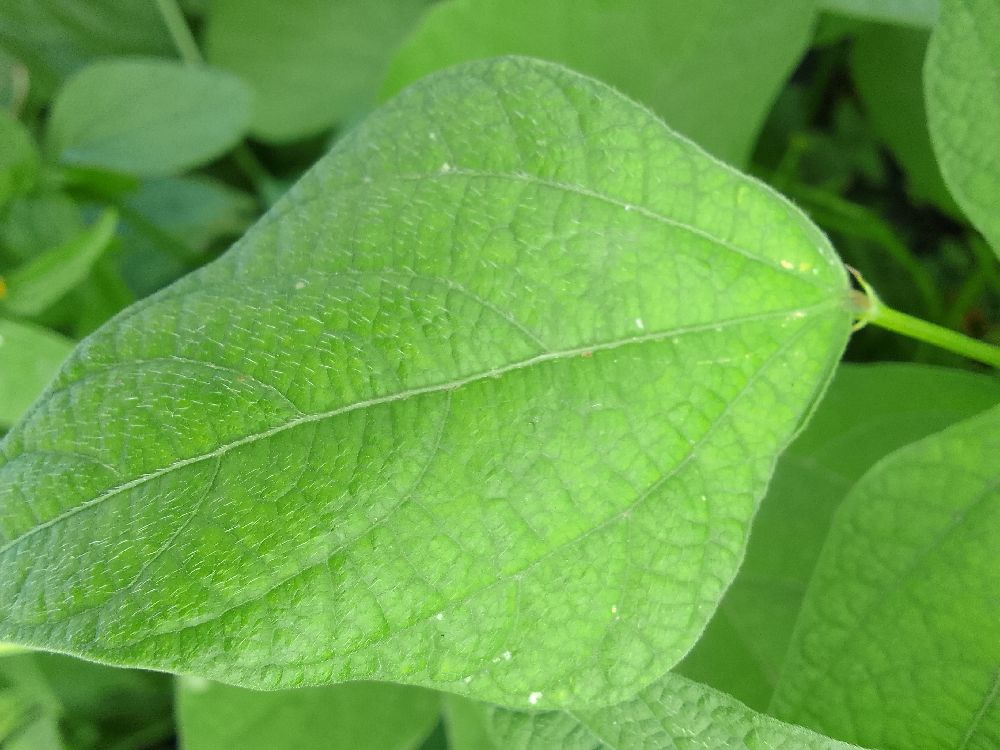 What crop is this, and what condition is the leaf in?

common bean, healthy
